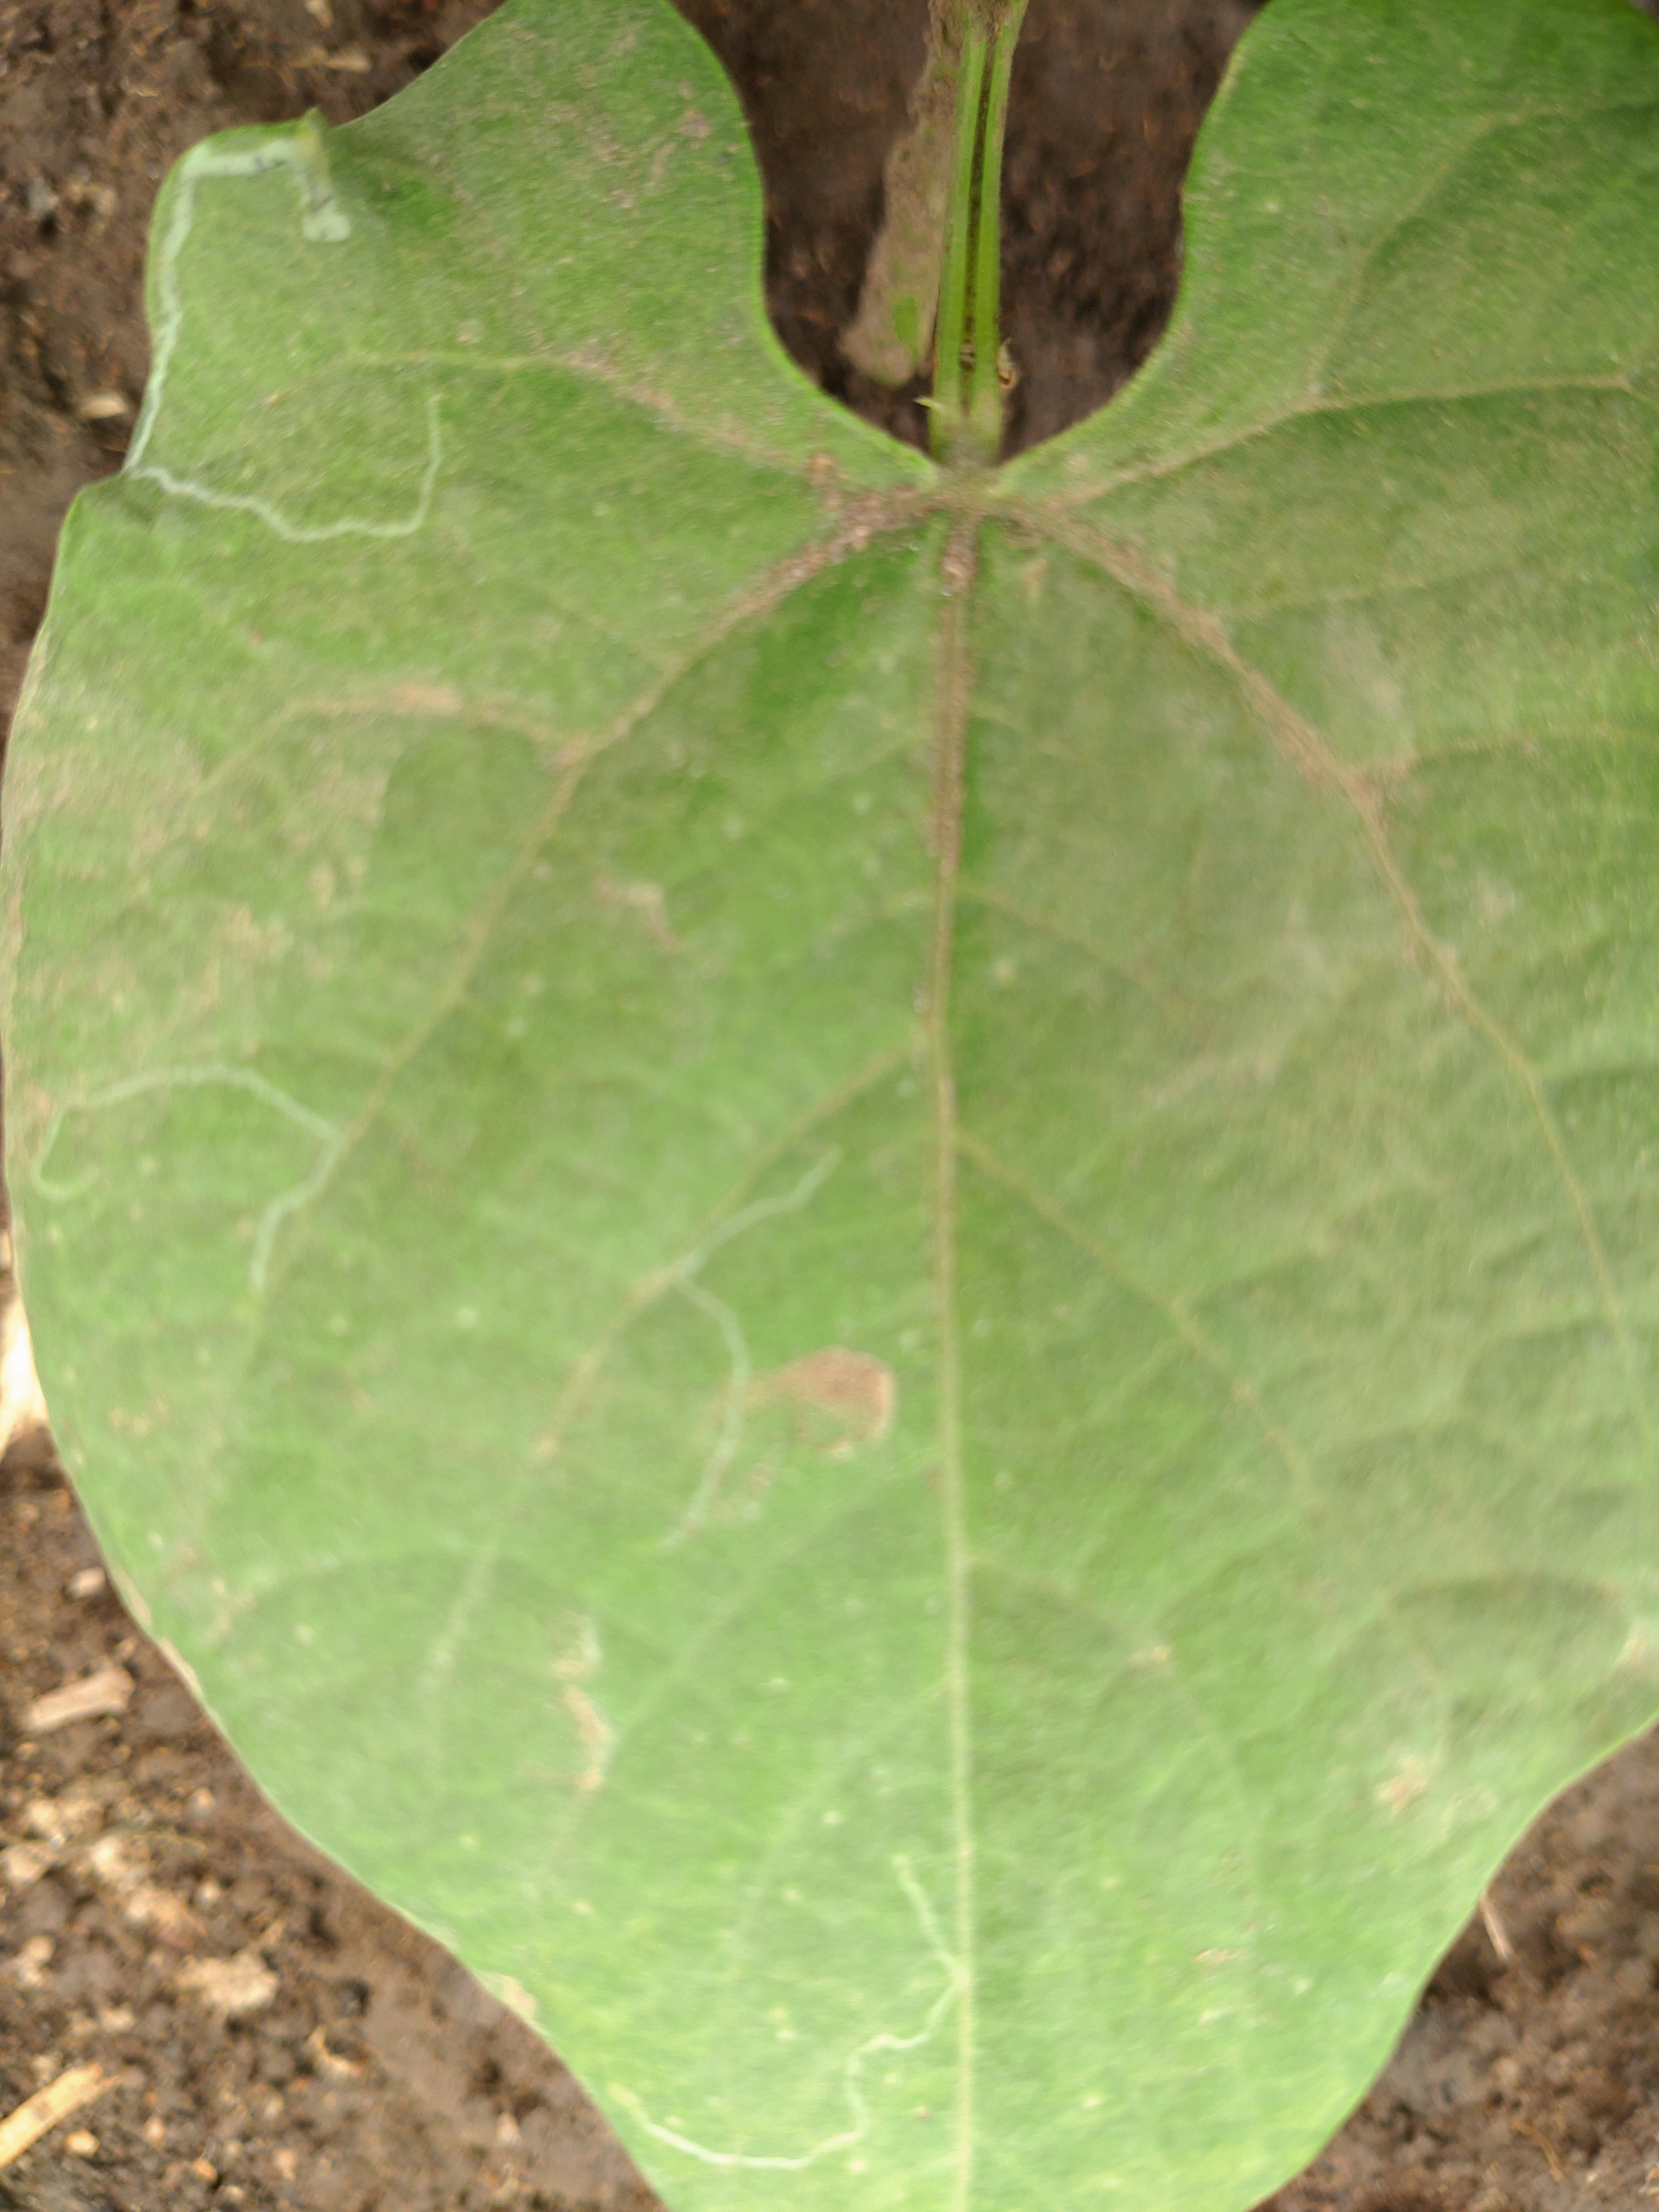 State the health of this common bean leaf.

healthy
